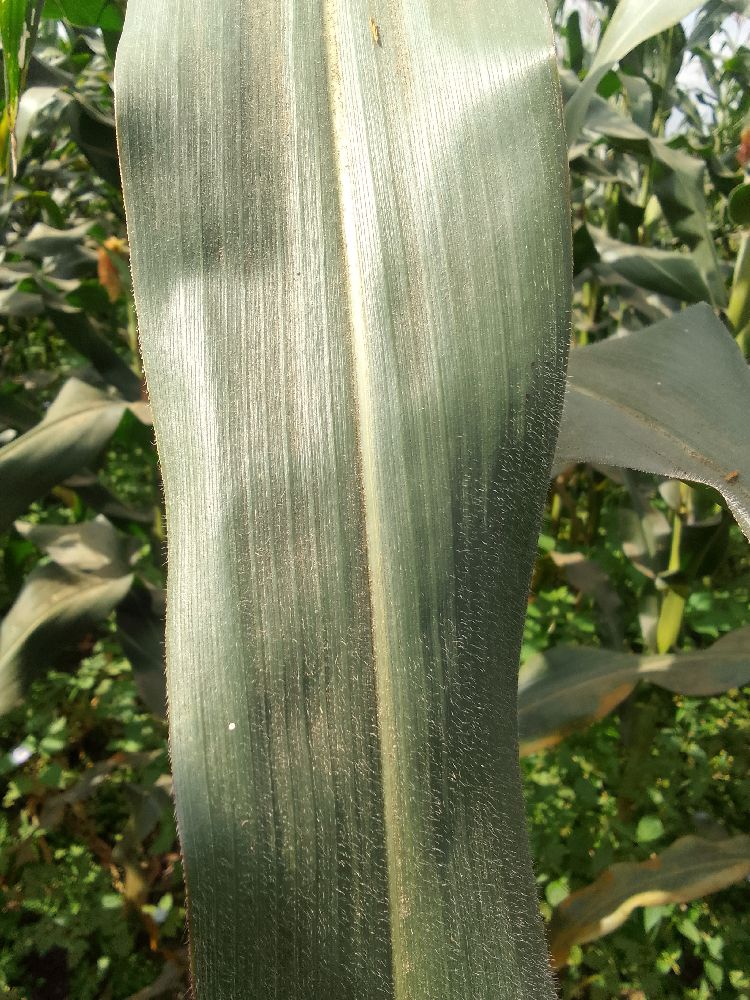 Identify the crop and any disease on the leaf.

maize, healthy
